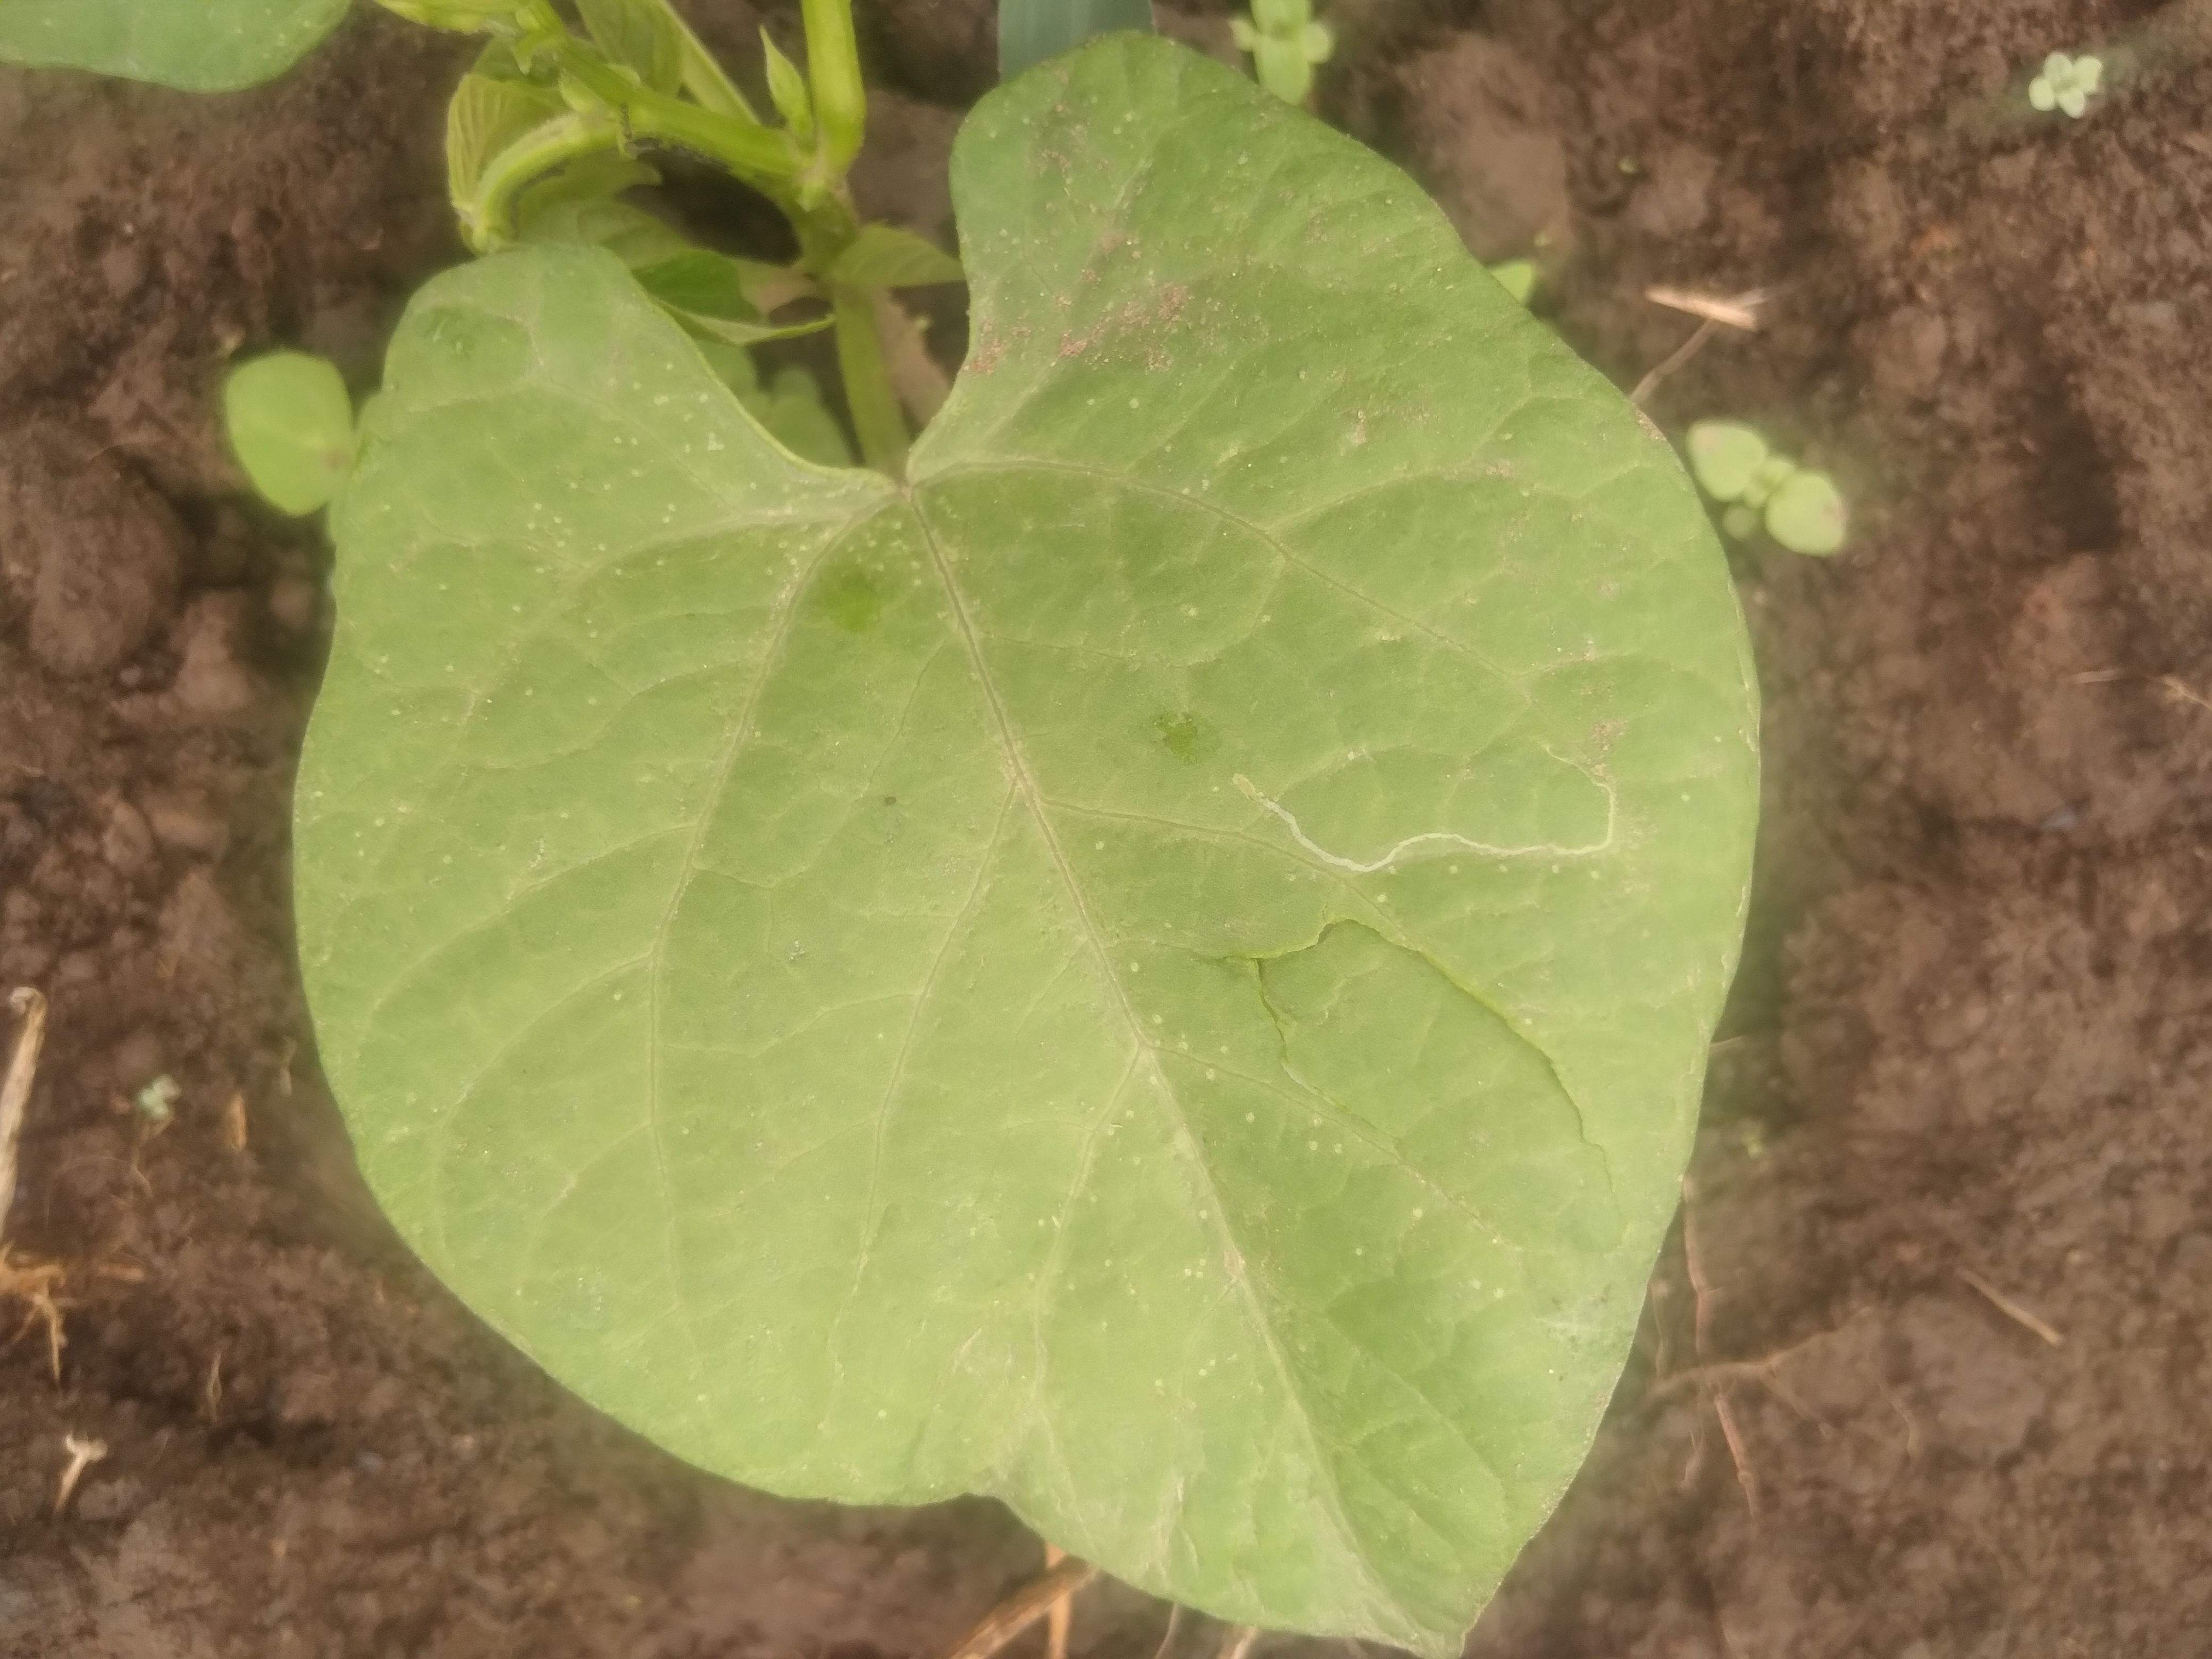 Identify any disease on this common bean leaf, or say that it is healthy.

healthy
